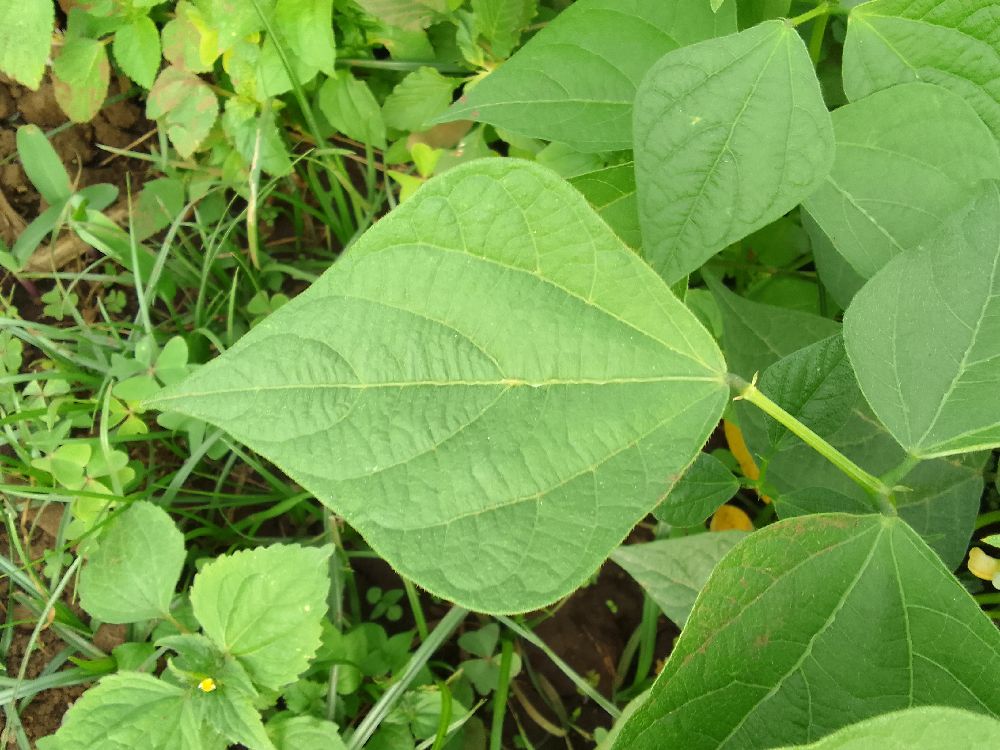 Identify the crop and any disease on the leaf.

common bean, healthy
